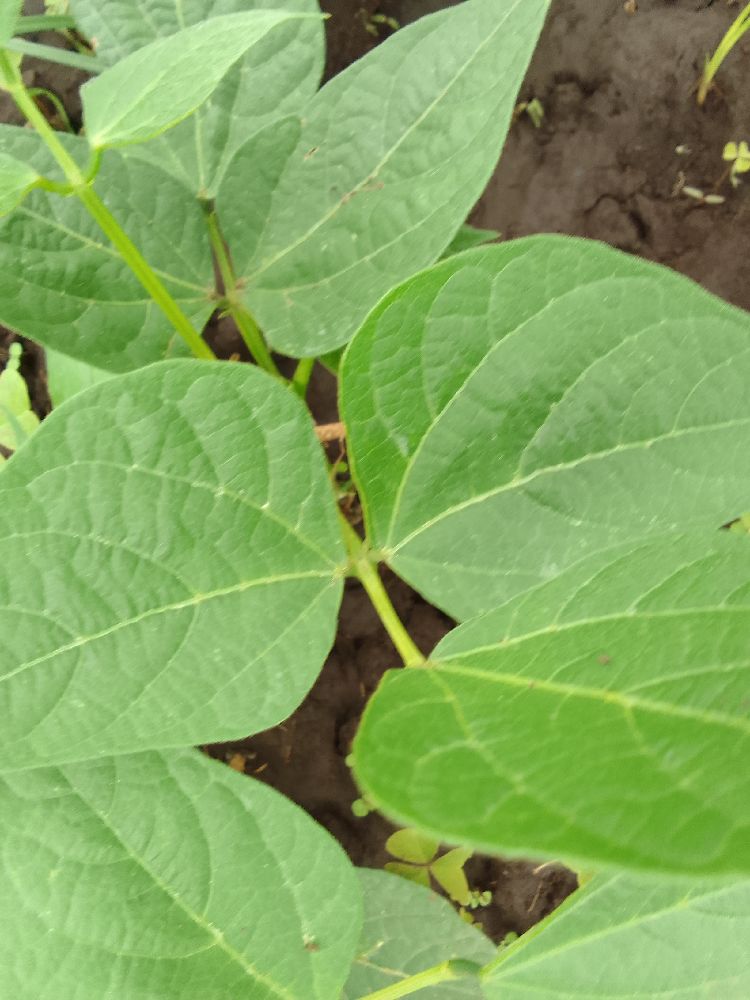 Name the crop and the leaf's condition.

common bean, healthy
